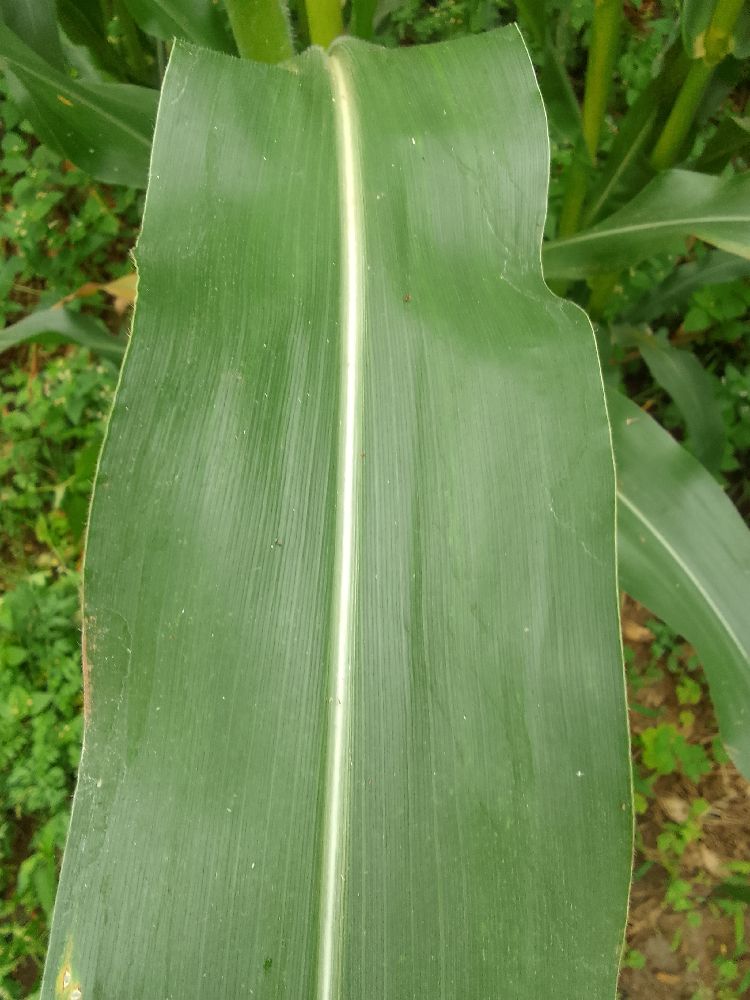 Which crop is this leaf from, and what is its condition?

maize, healthy
